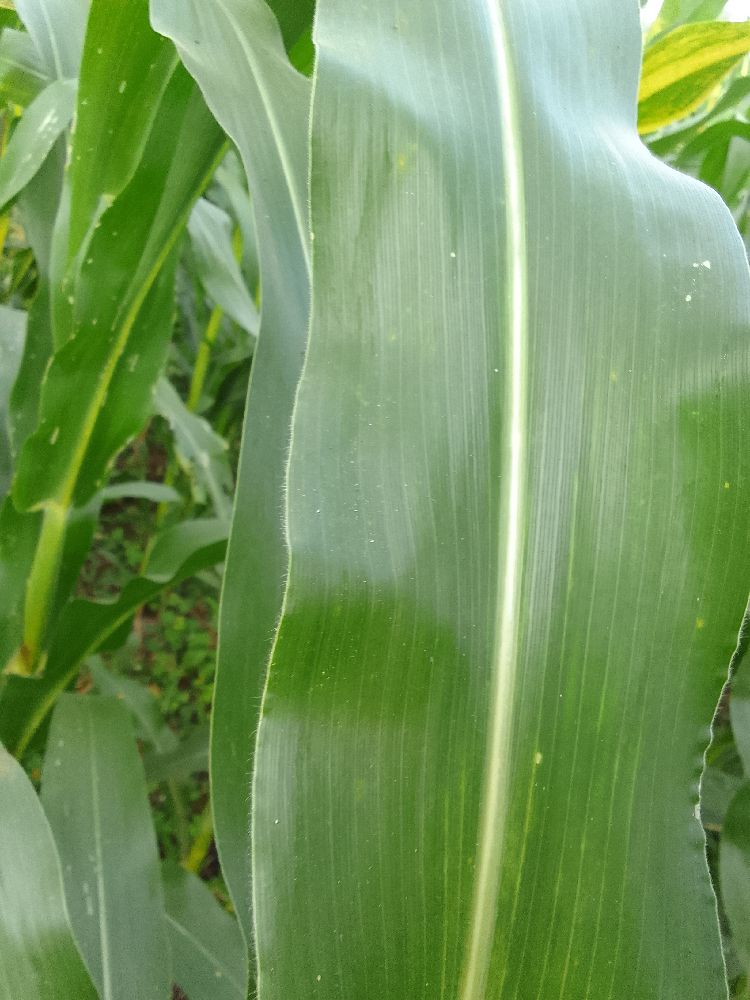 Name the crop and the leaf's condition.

maize, healthy
